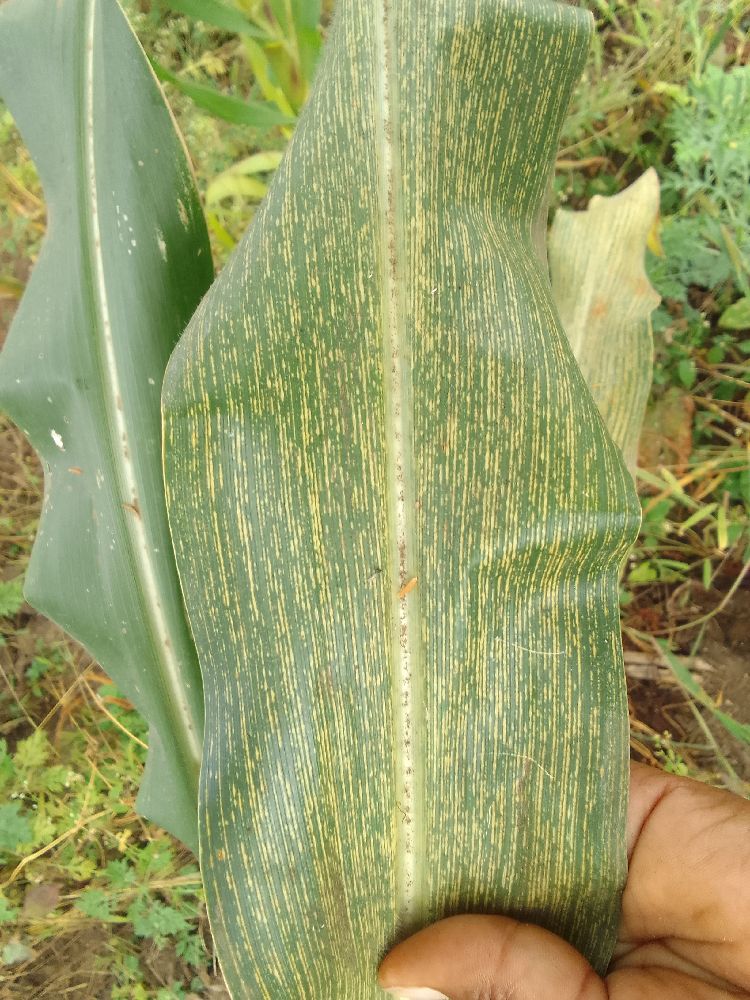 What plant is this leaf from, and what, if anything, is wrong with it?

maize, maize streak virus
